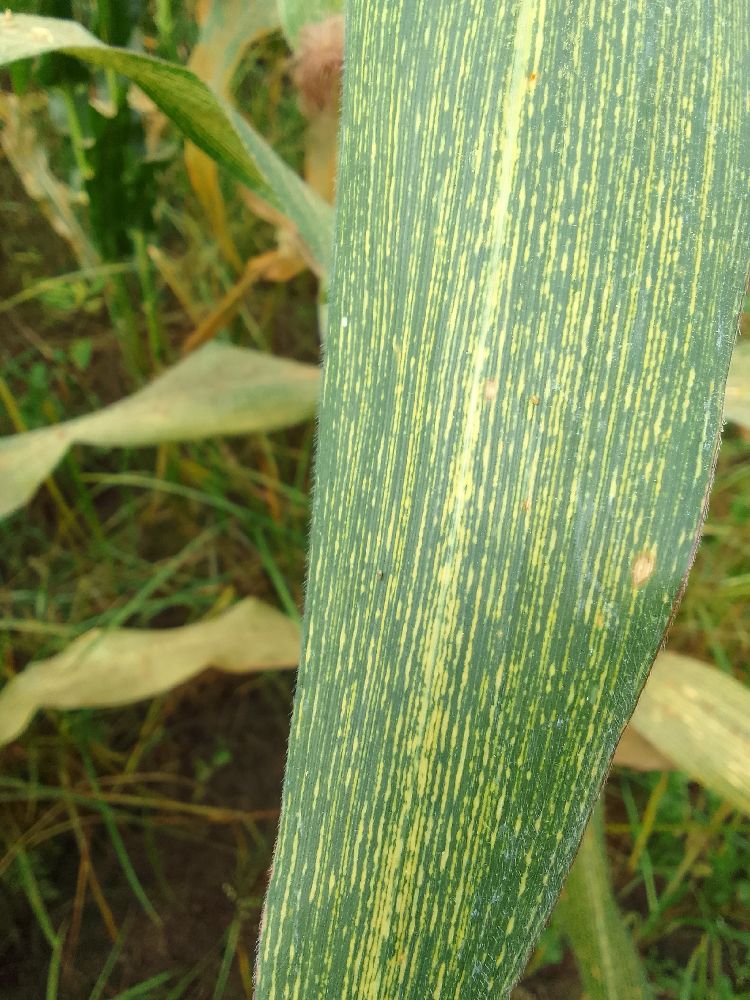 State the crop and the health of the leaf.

maize, maize streak virus
